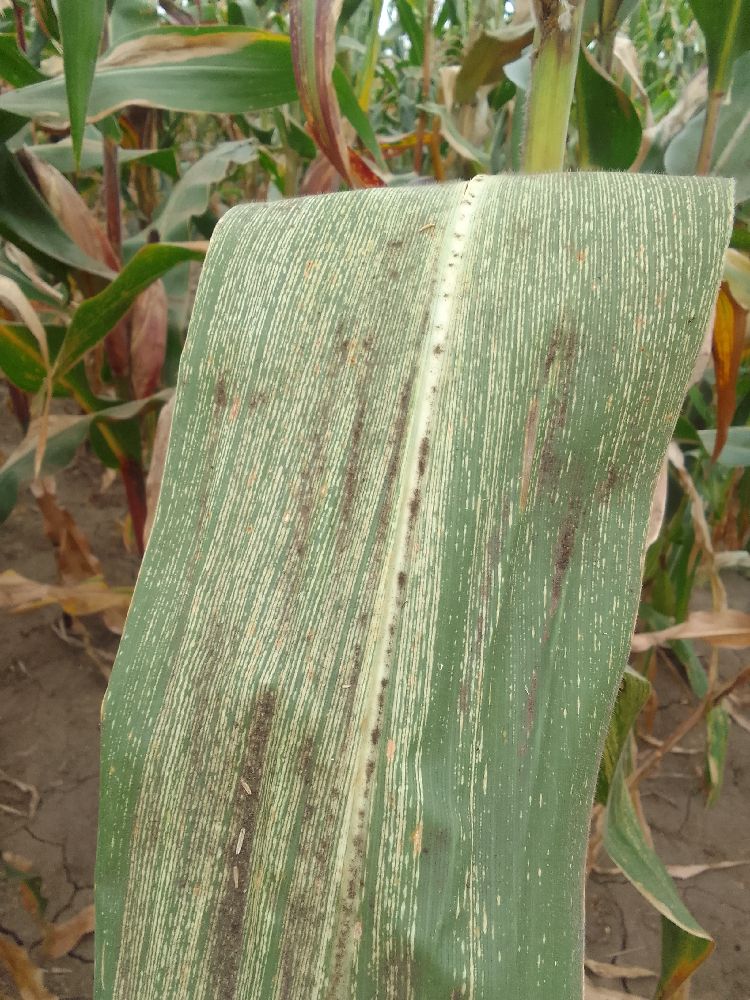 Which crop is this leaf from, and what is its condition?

maize, maize streak virus
